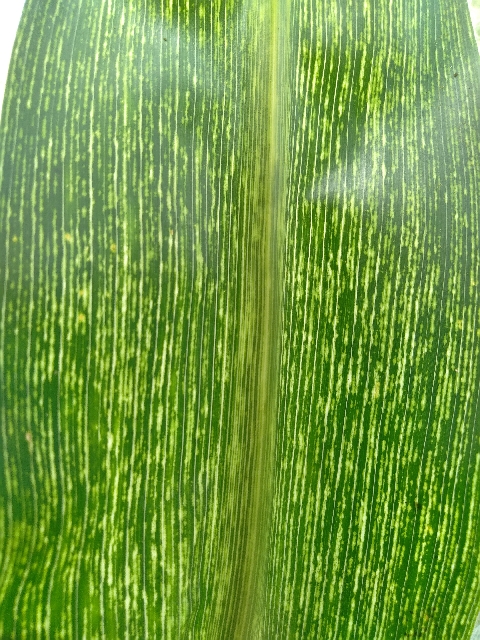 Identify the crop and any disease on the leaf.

maize, maize streak virus
